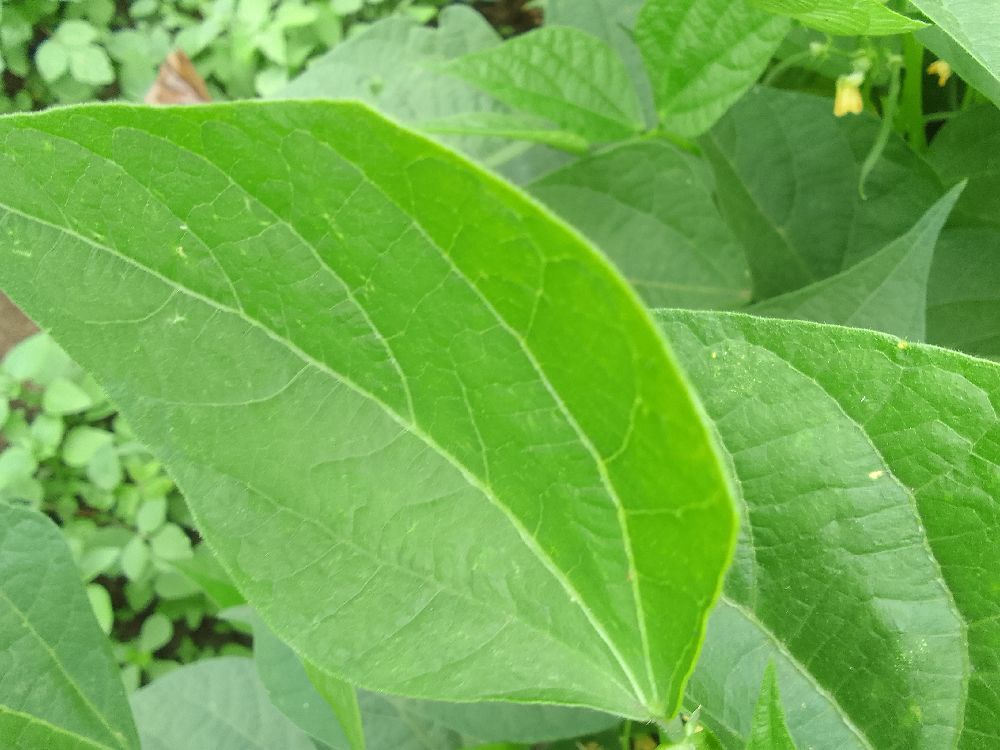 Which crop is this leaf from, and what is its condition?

common bean, healthy
